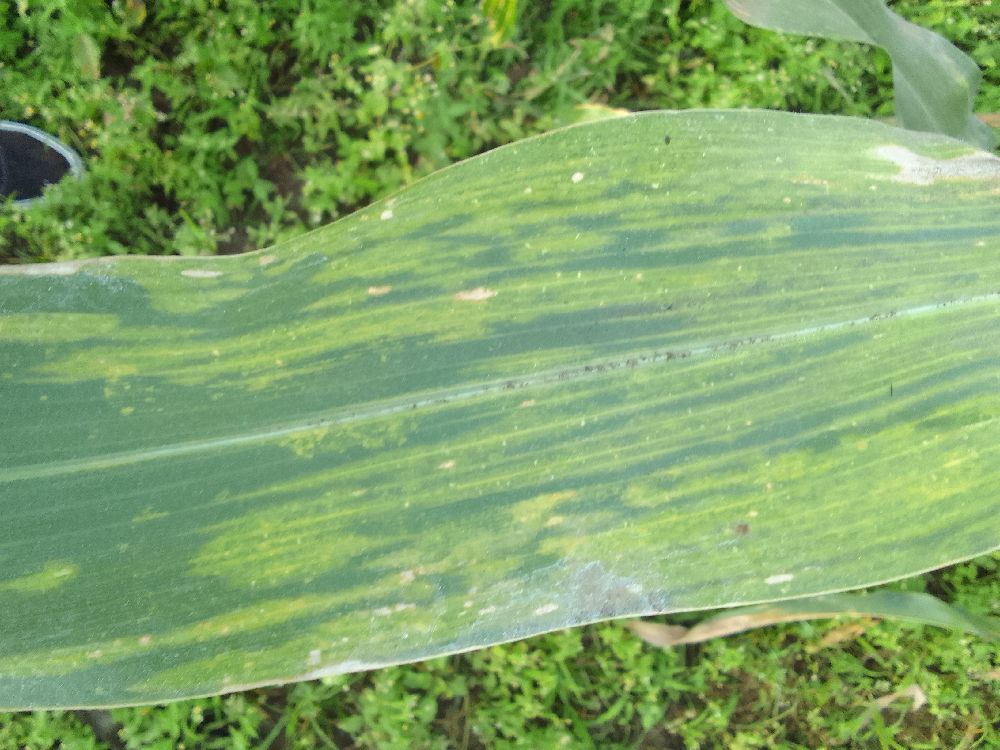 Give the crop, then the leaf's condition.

maize, maize lethal necrosis
